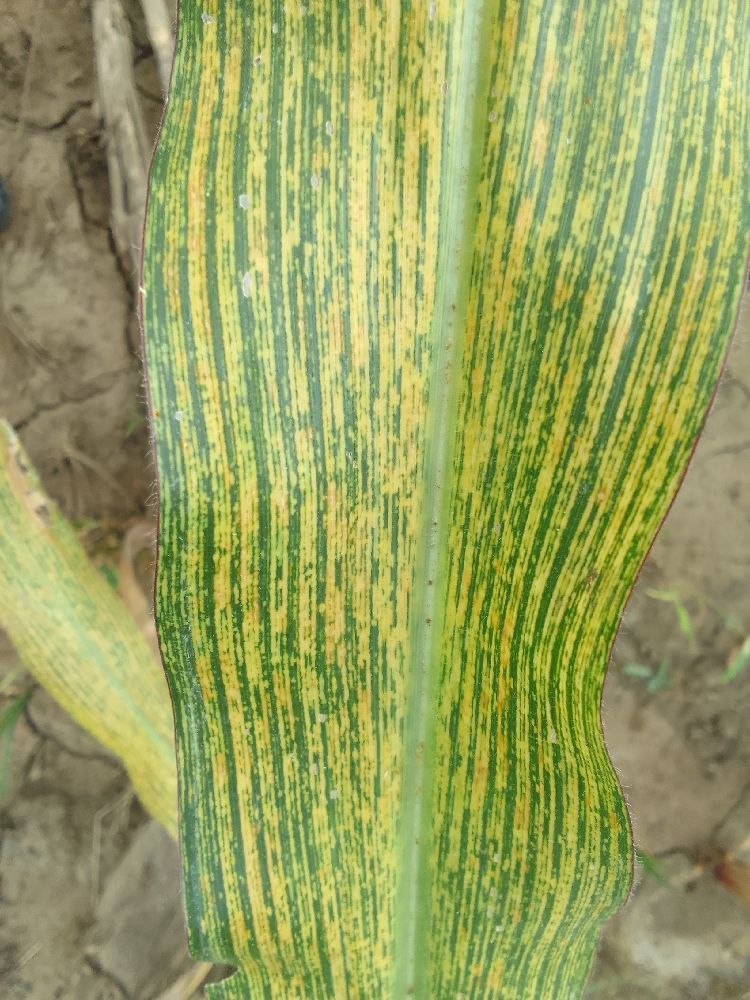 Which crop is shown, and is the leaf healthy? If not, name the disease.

maize, maize streak virus
